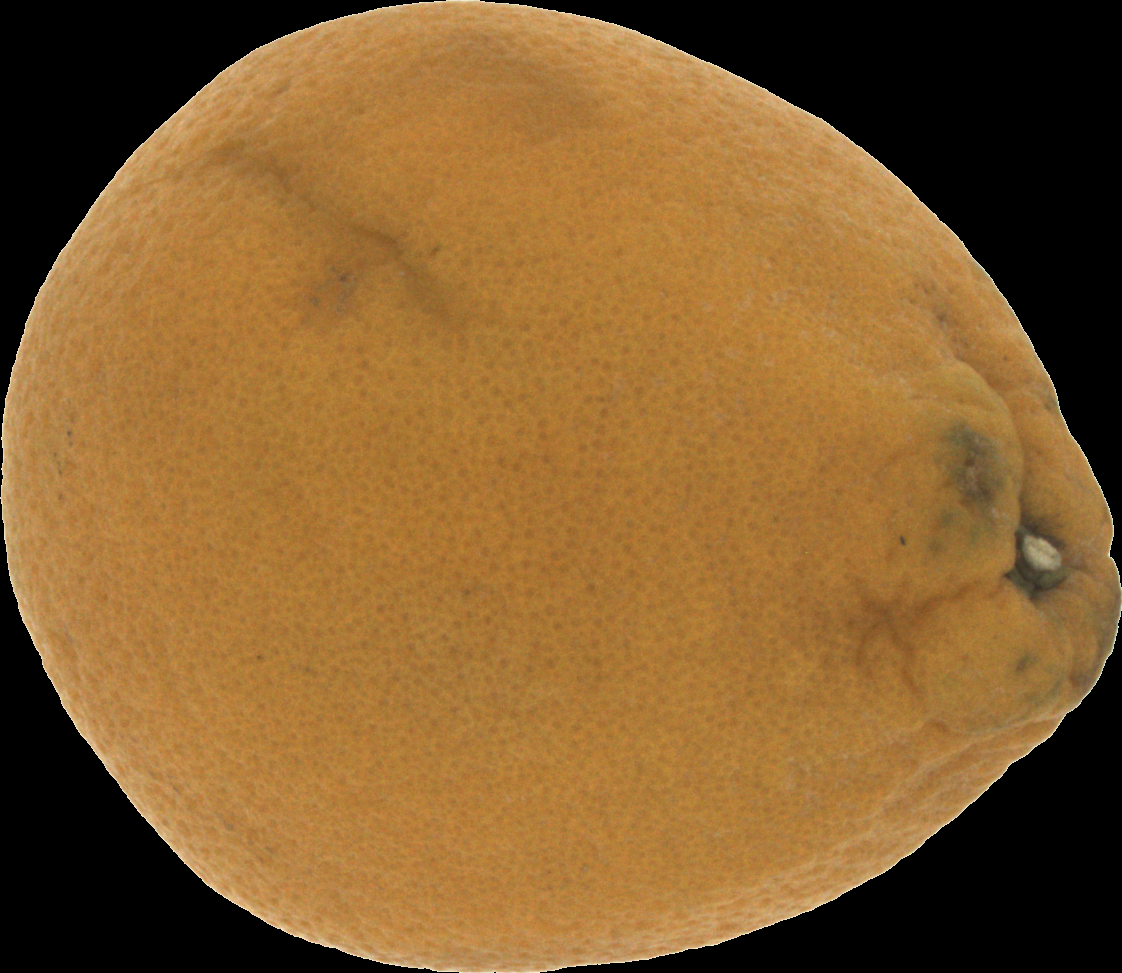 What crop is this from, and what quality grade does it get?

orange, bad
